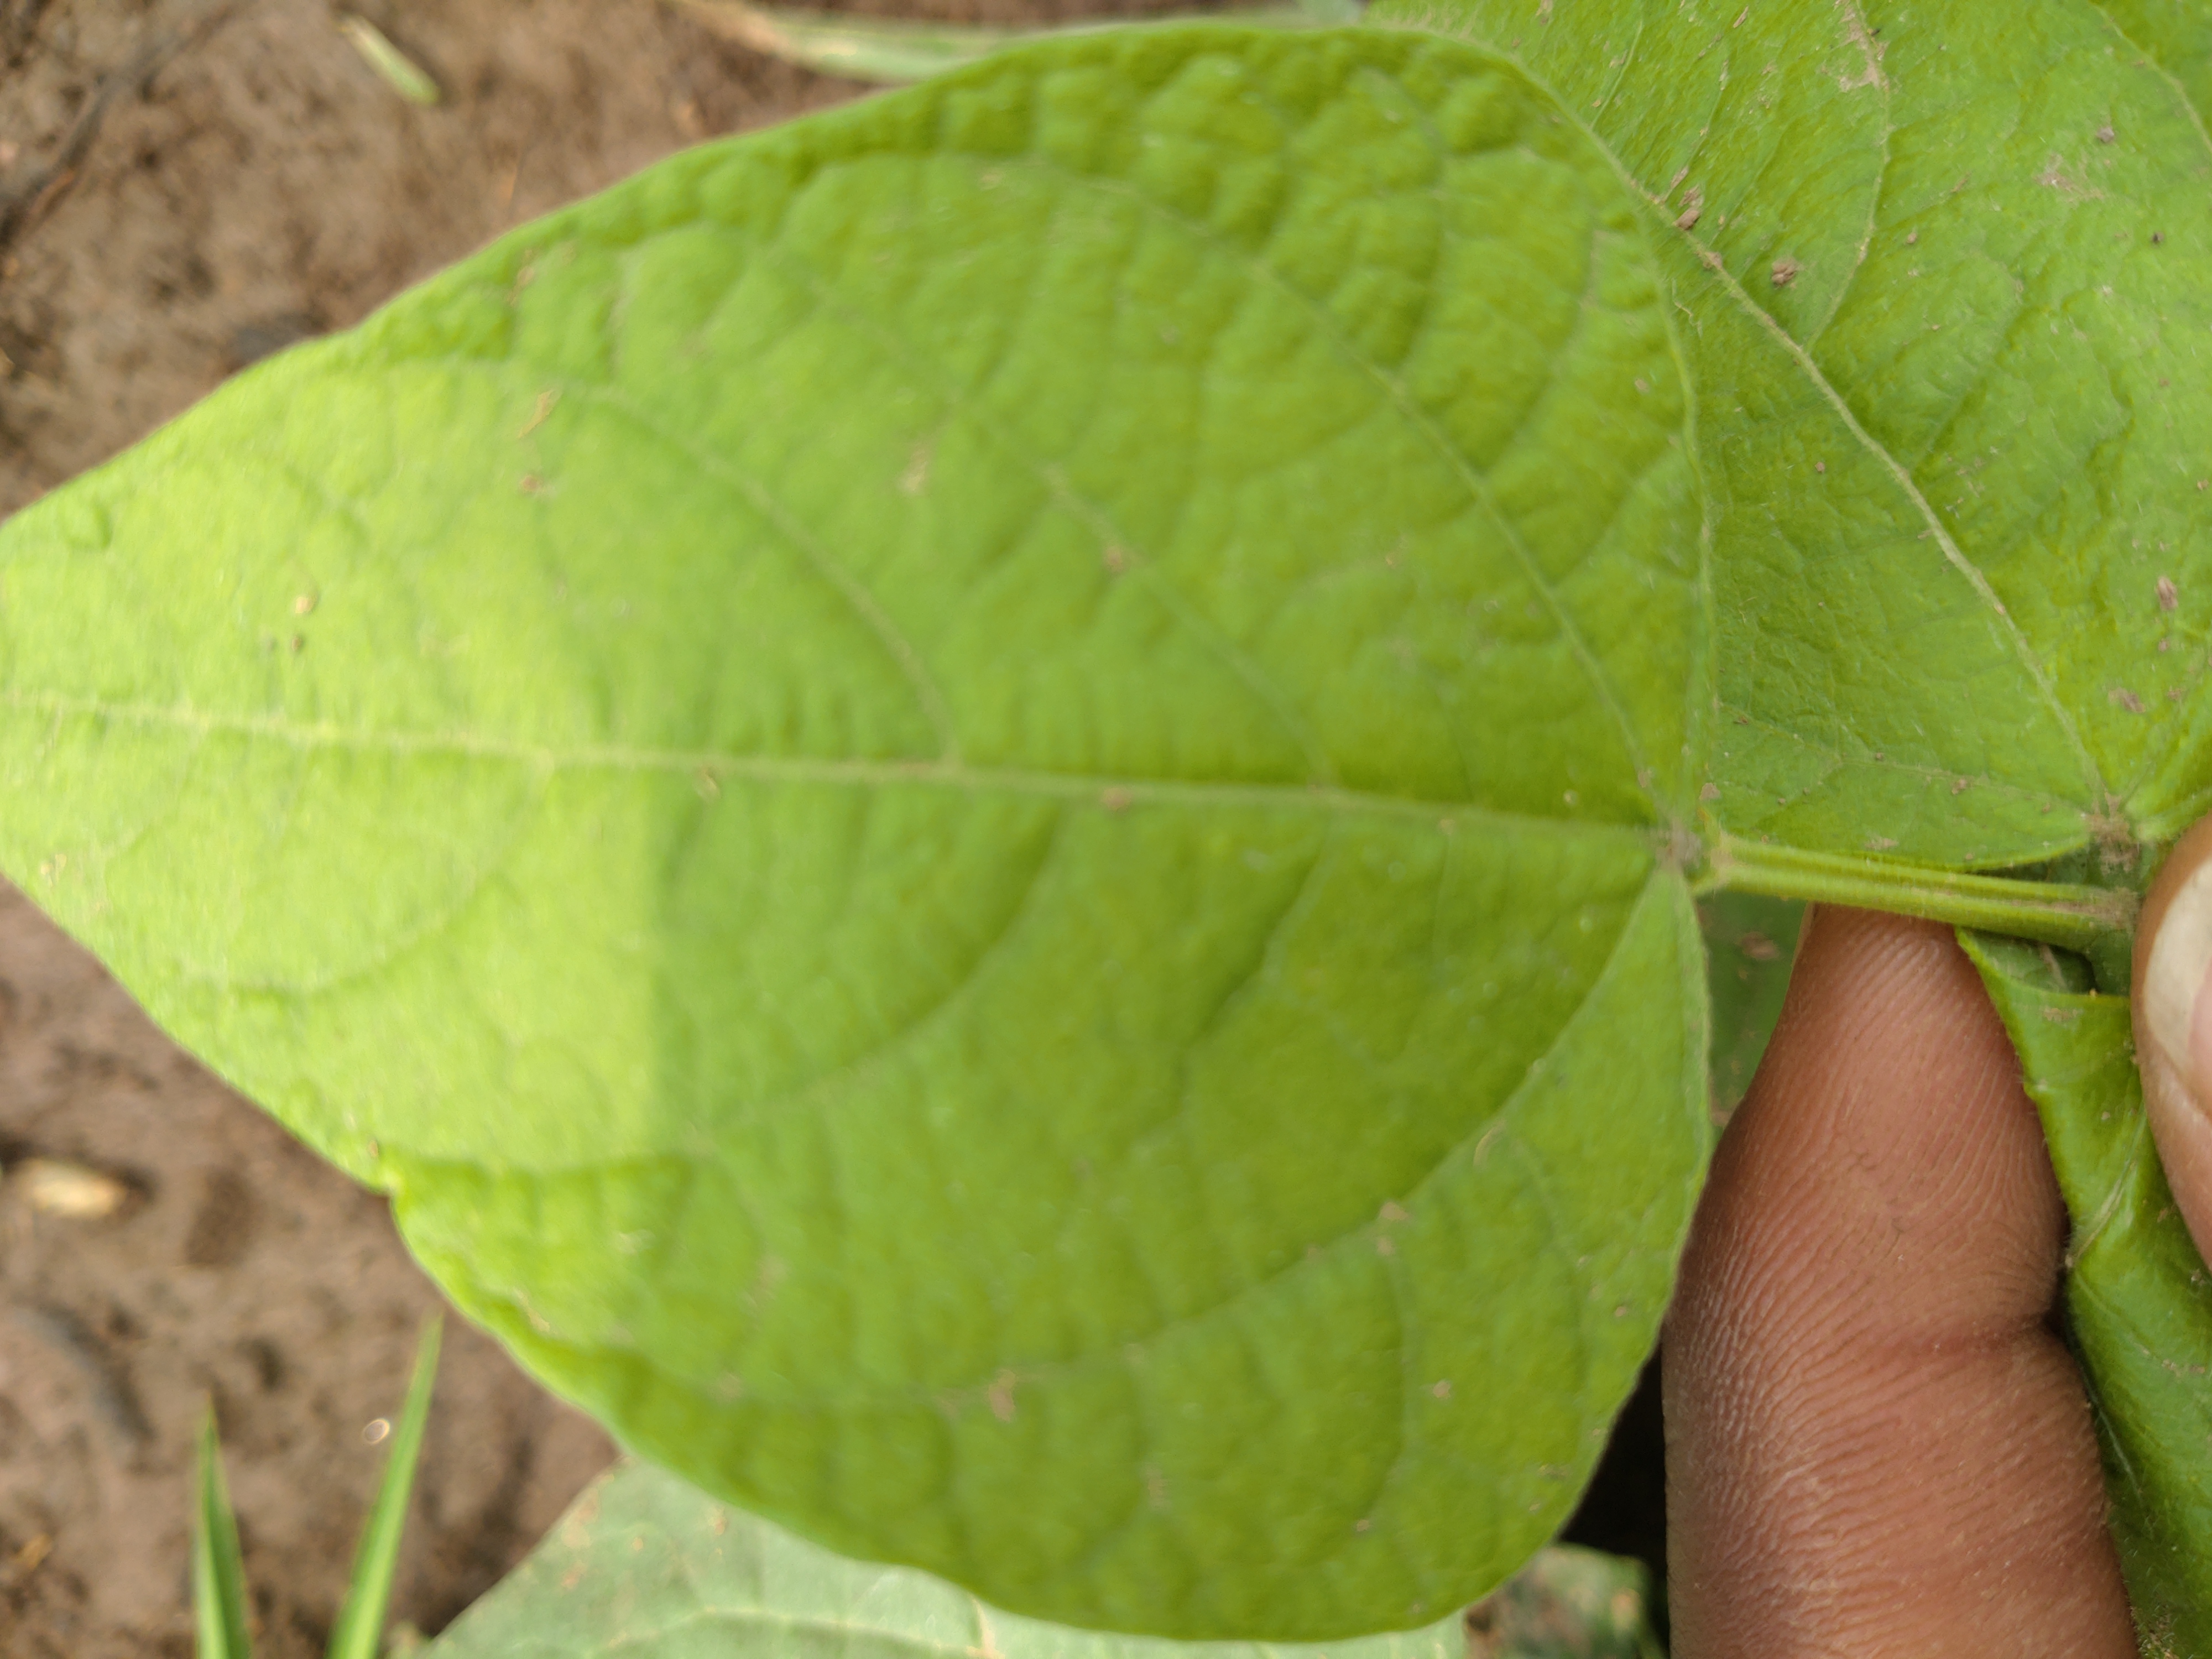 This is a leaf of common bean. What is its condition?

healthy
